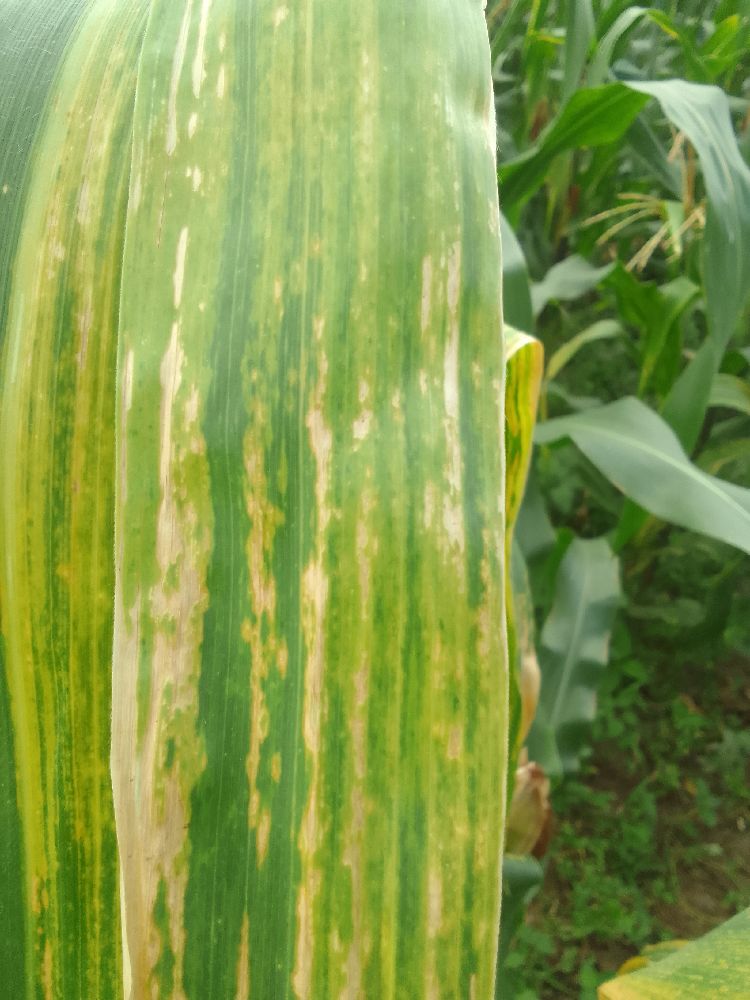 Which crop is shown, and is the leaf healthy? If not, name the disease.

maize, maize lethal necrosis
